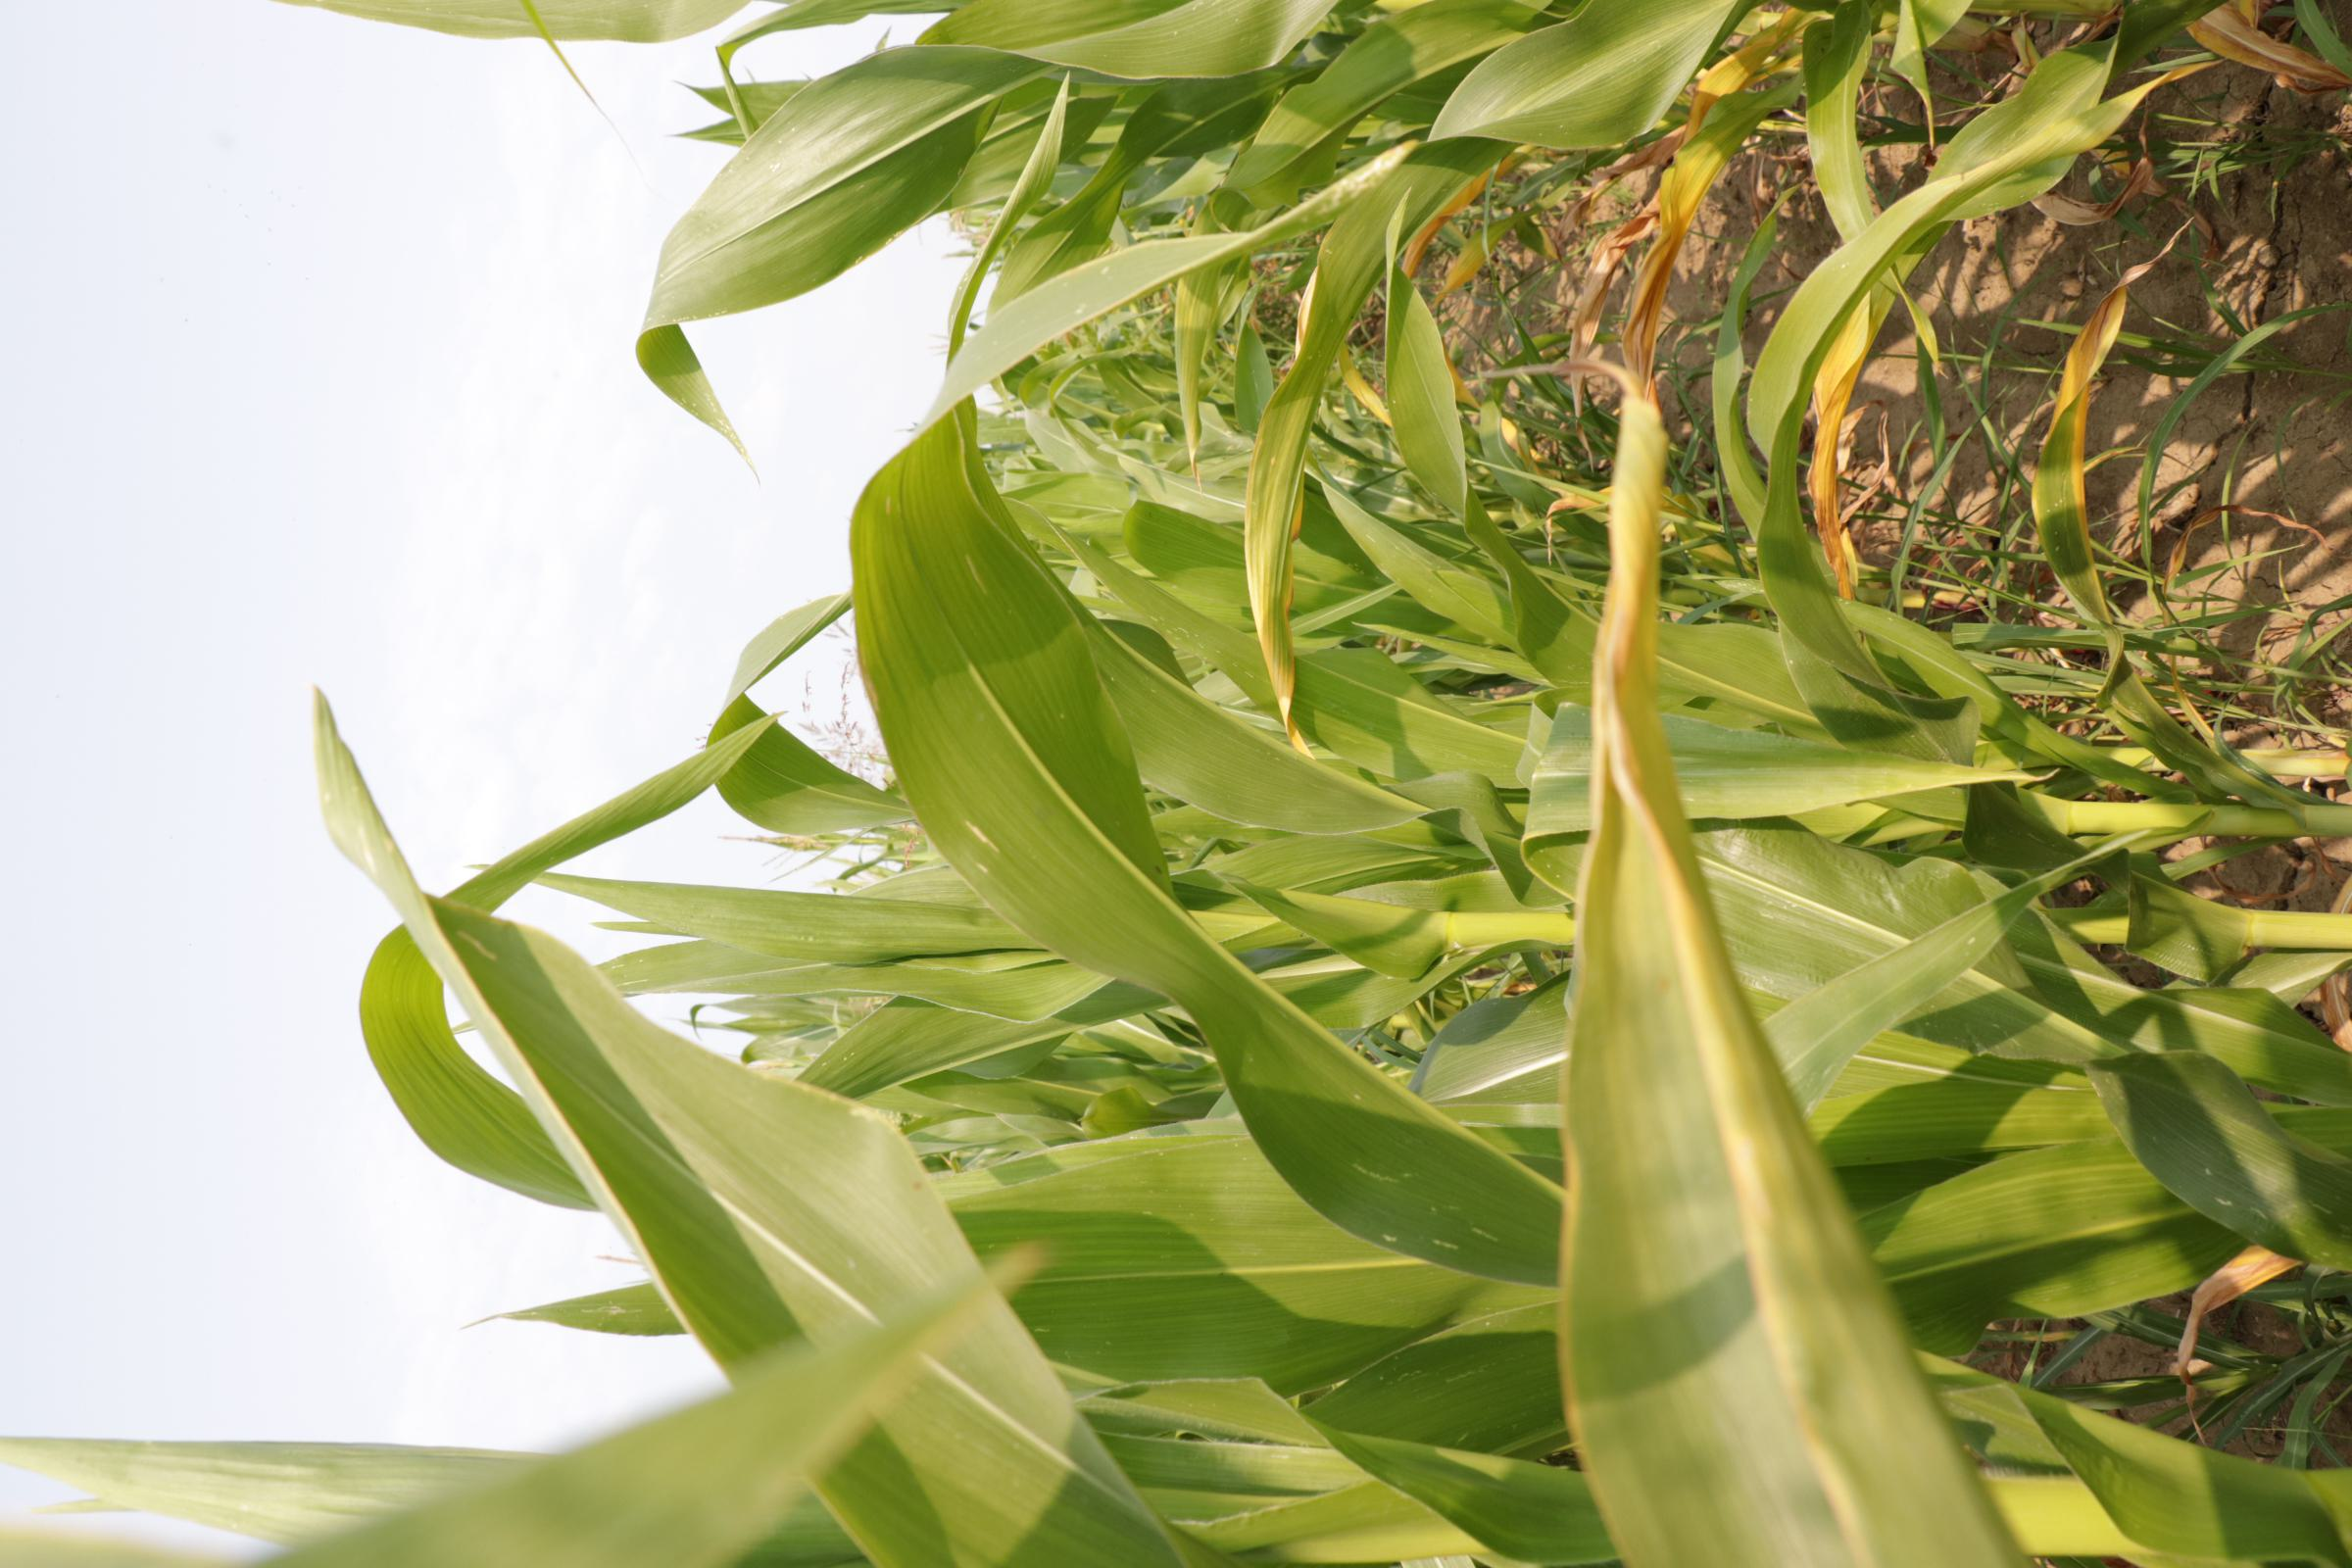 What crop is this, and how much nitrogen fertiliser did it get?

maize, full nitrogen fertilisation
